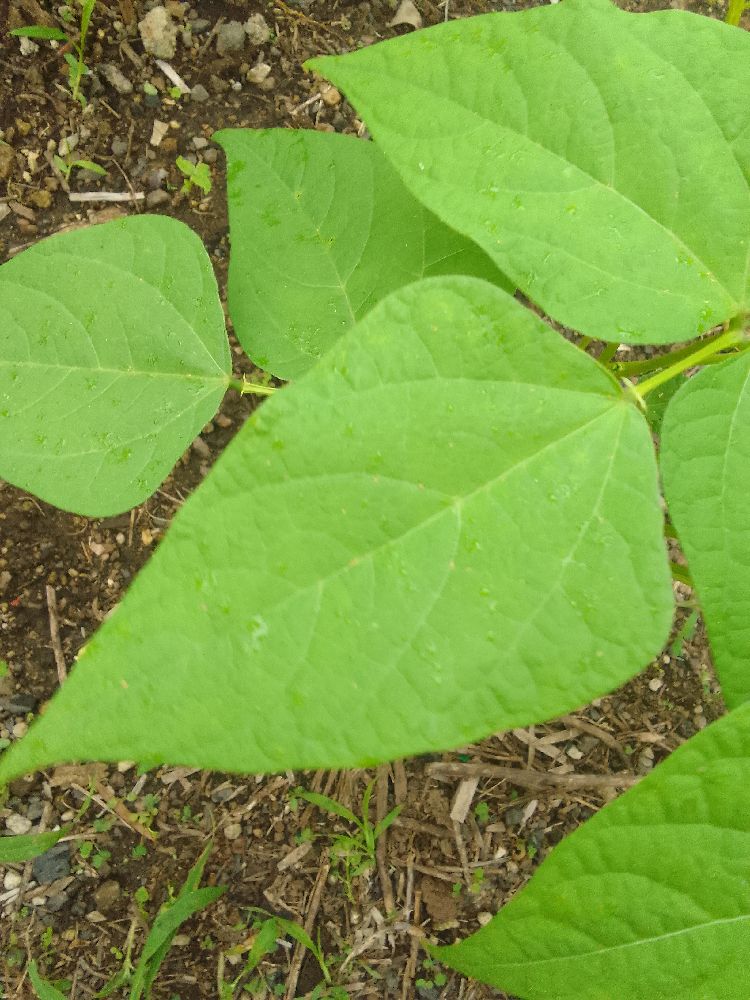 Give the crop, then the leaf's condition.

common bean, healthy
